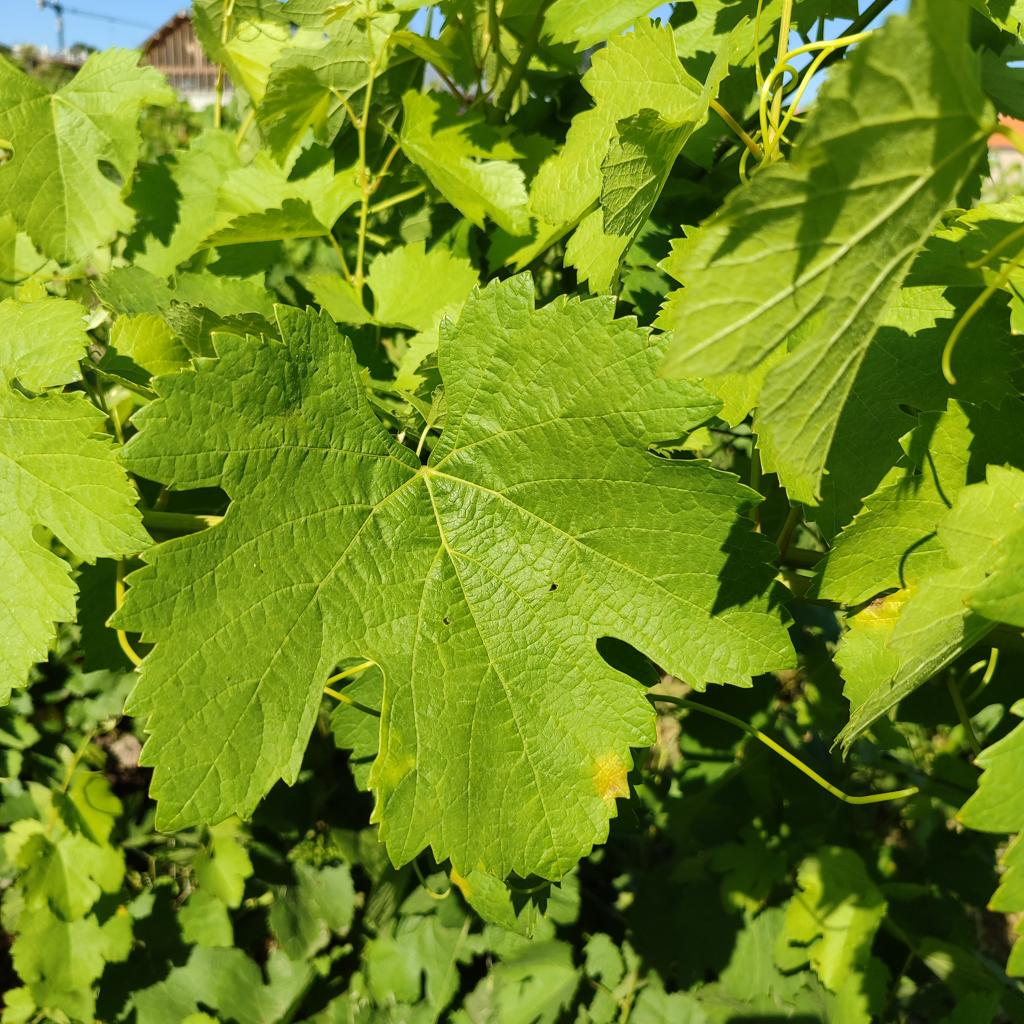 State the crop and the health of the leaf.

grapevine, downy mildew
